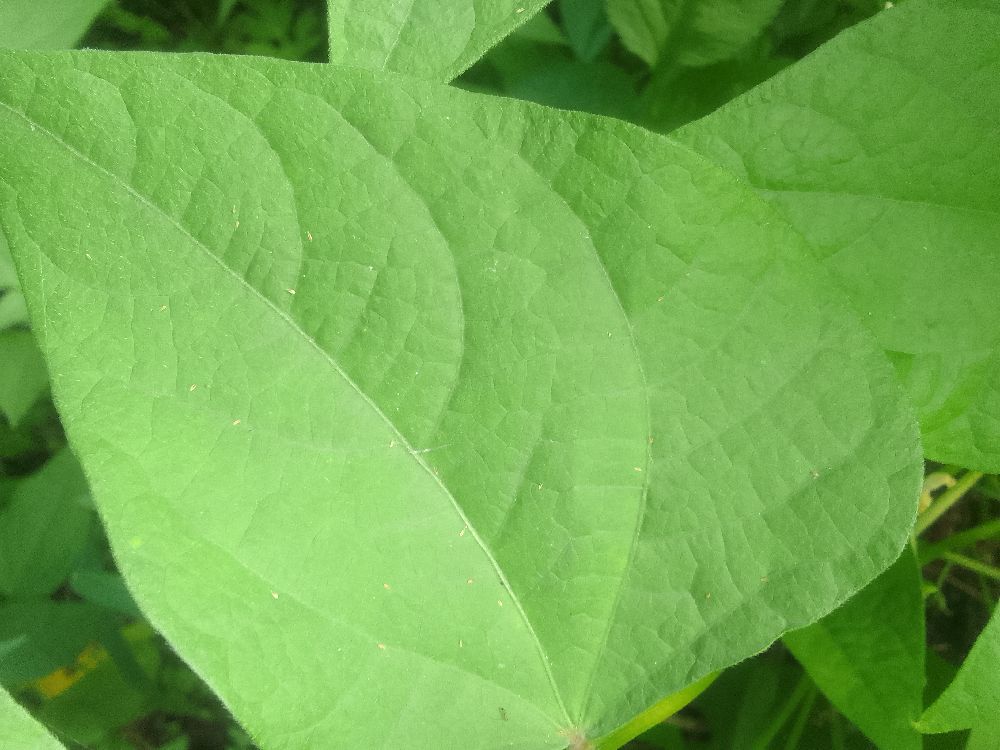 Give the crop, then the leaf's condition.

common bean, healthy
